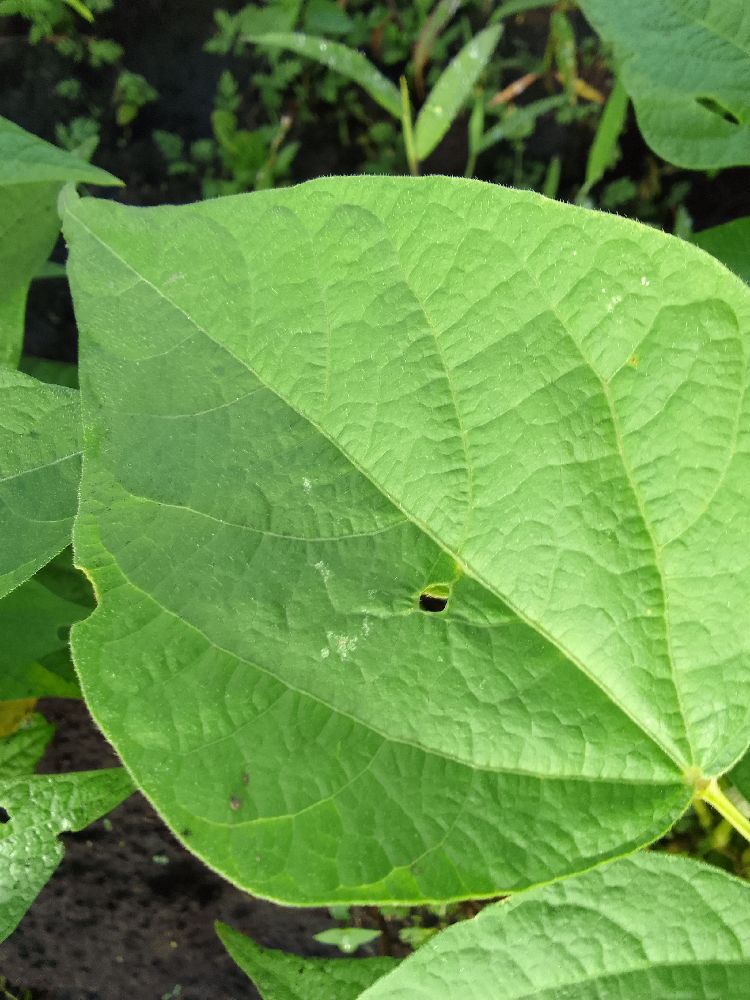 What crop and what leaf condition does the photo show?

common bean, healthy
